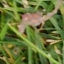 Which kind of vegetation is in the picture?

grass
